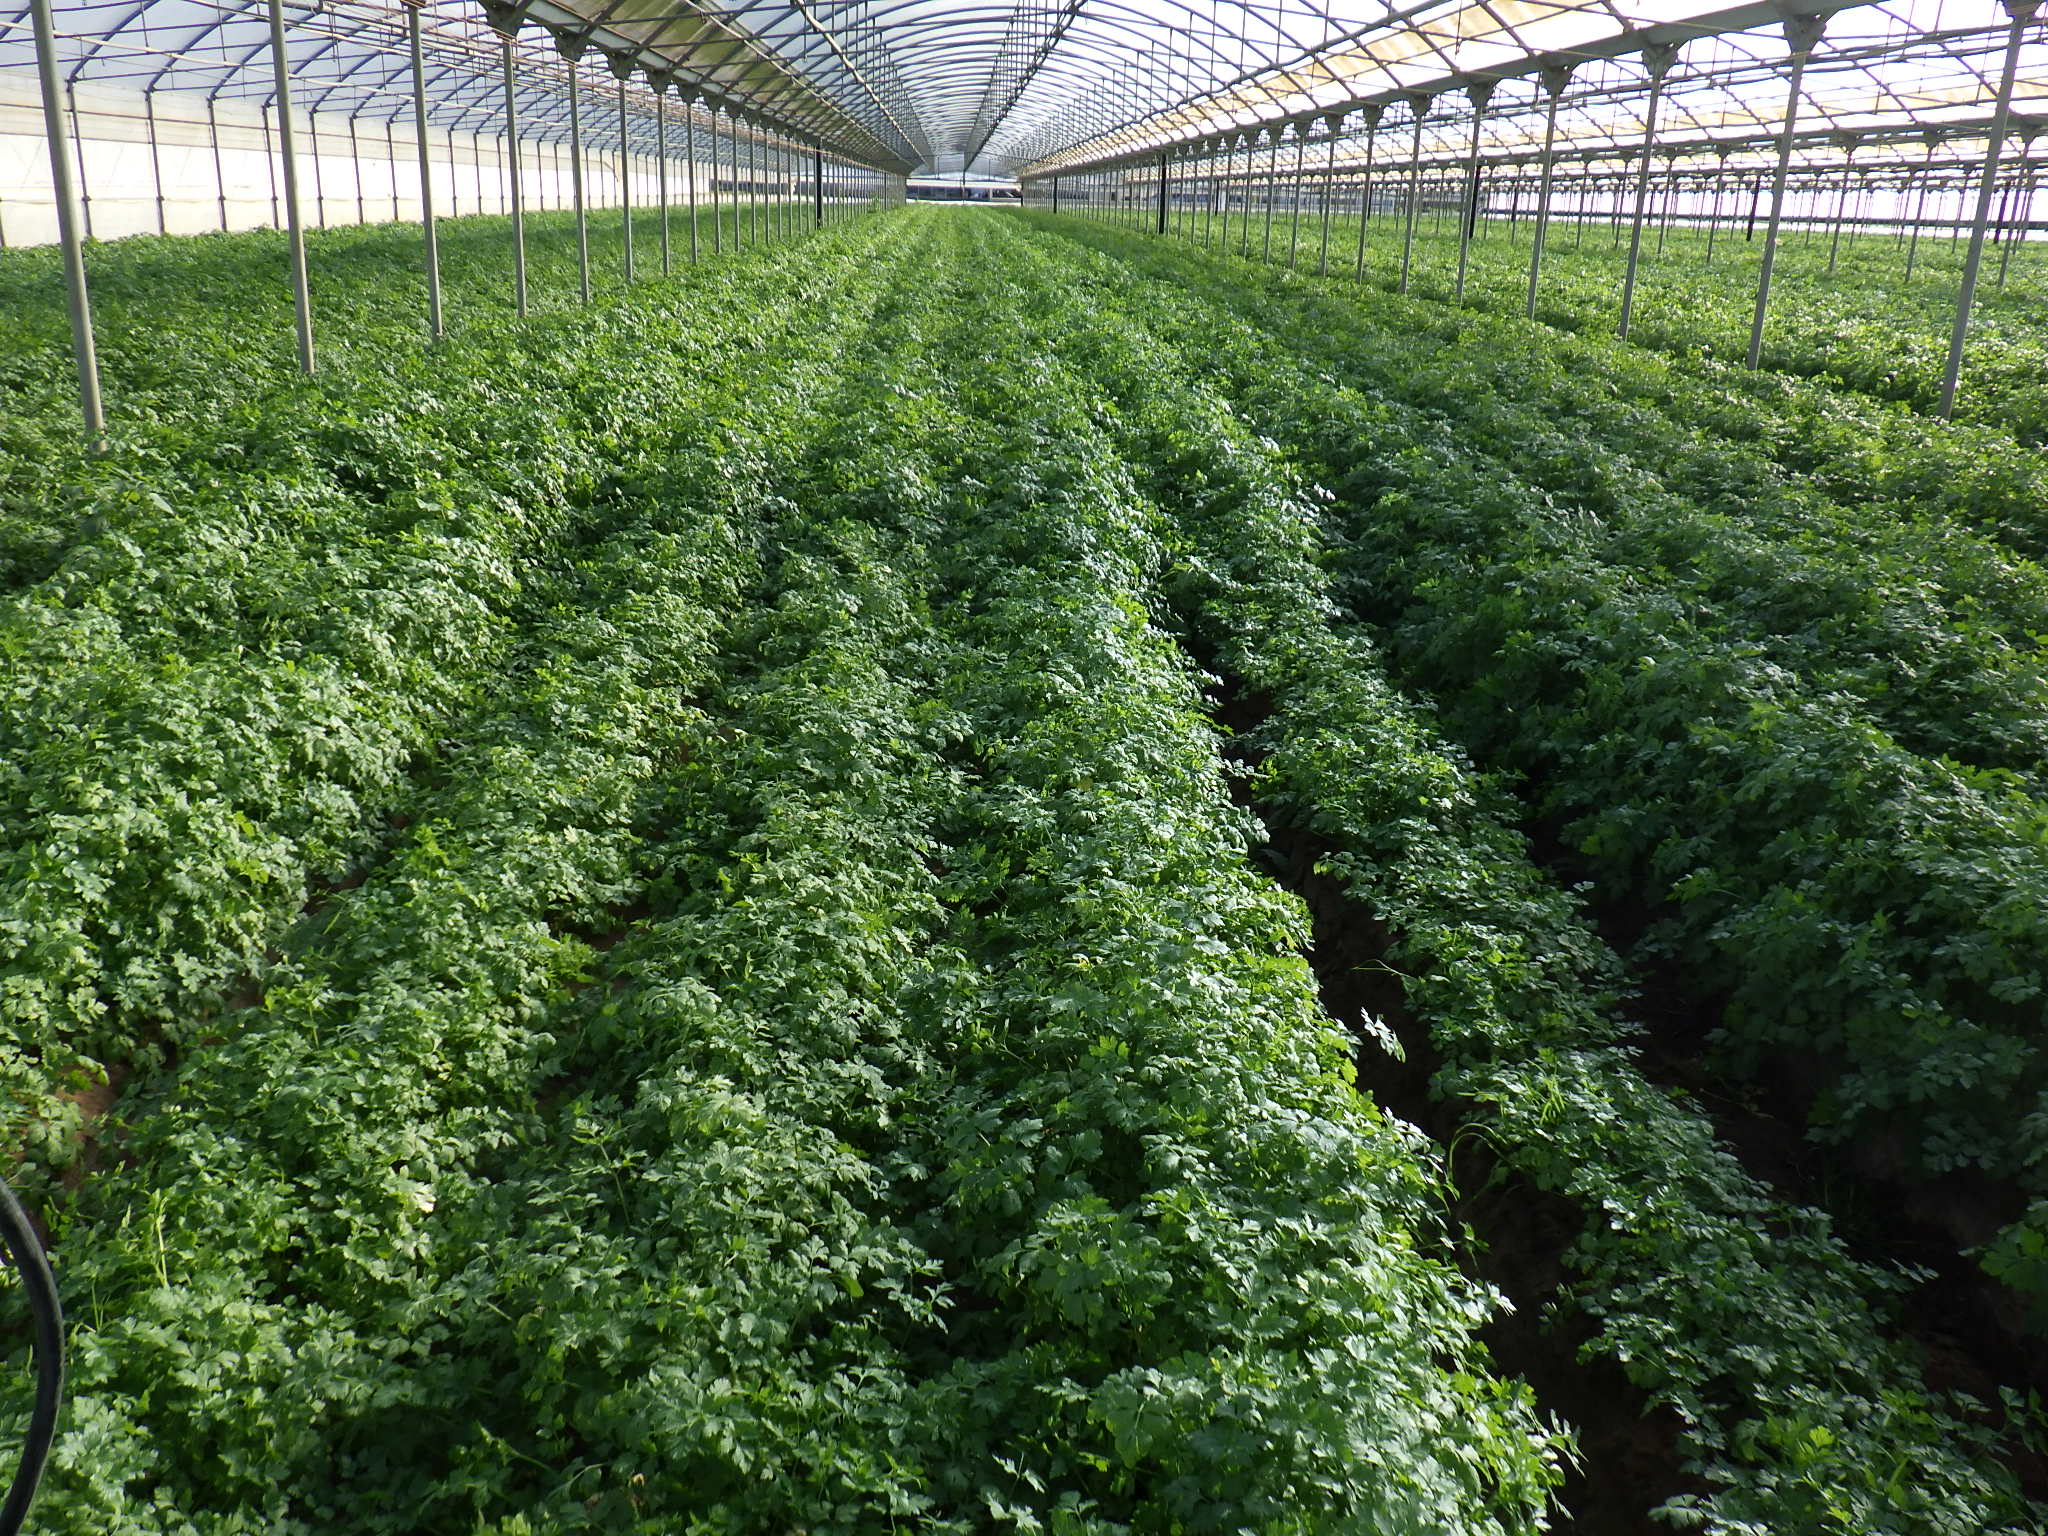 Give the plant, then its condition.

parsley, healthy
